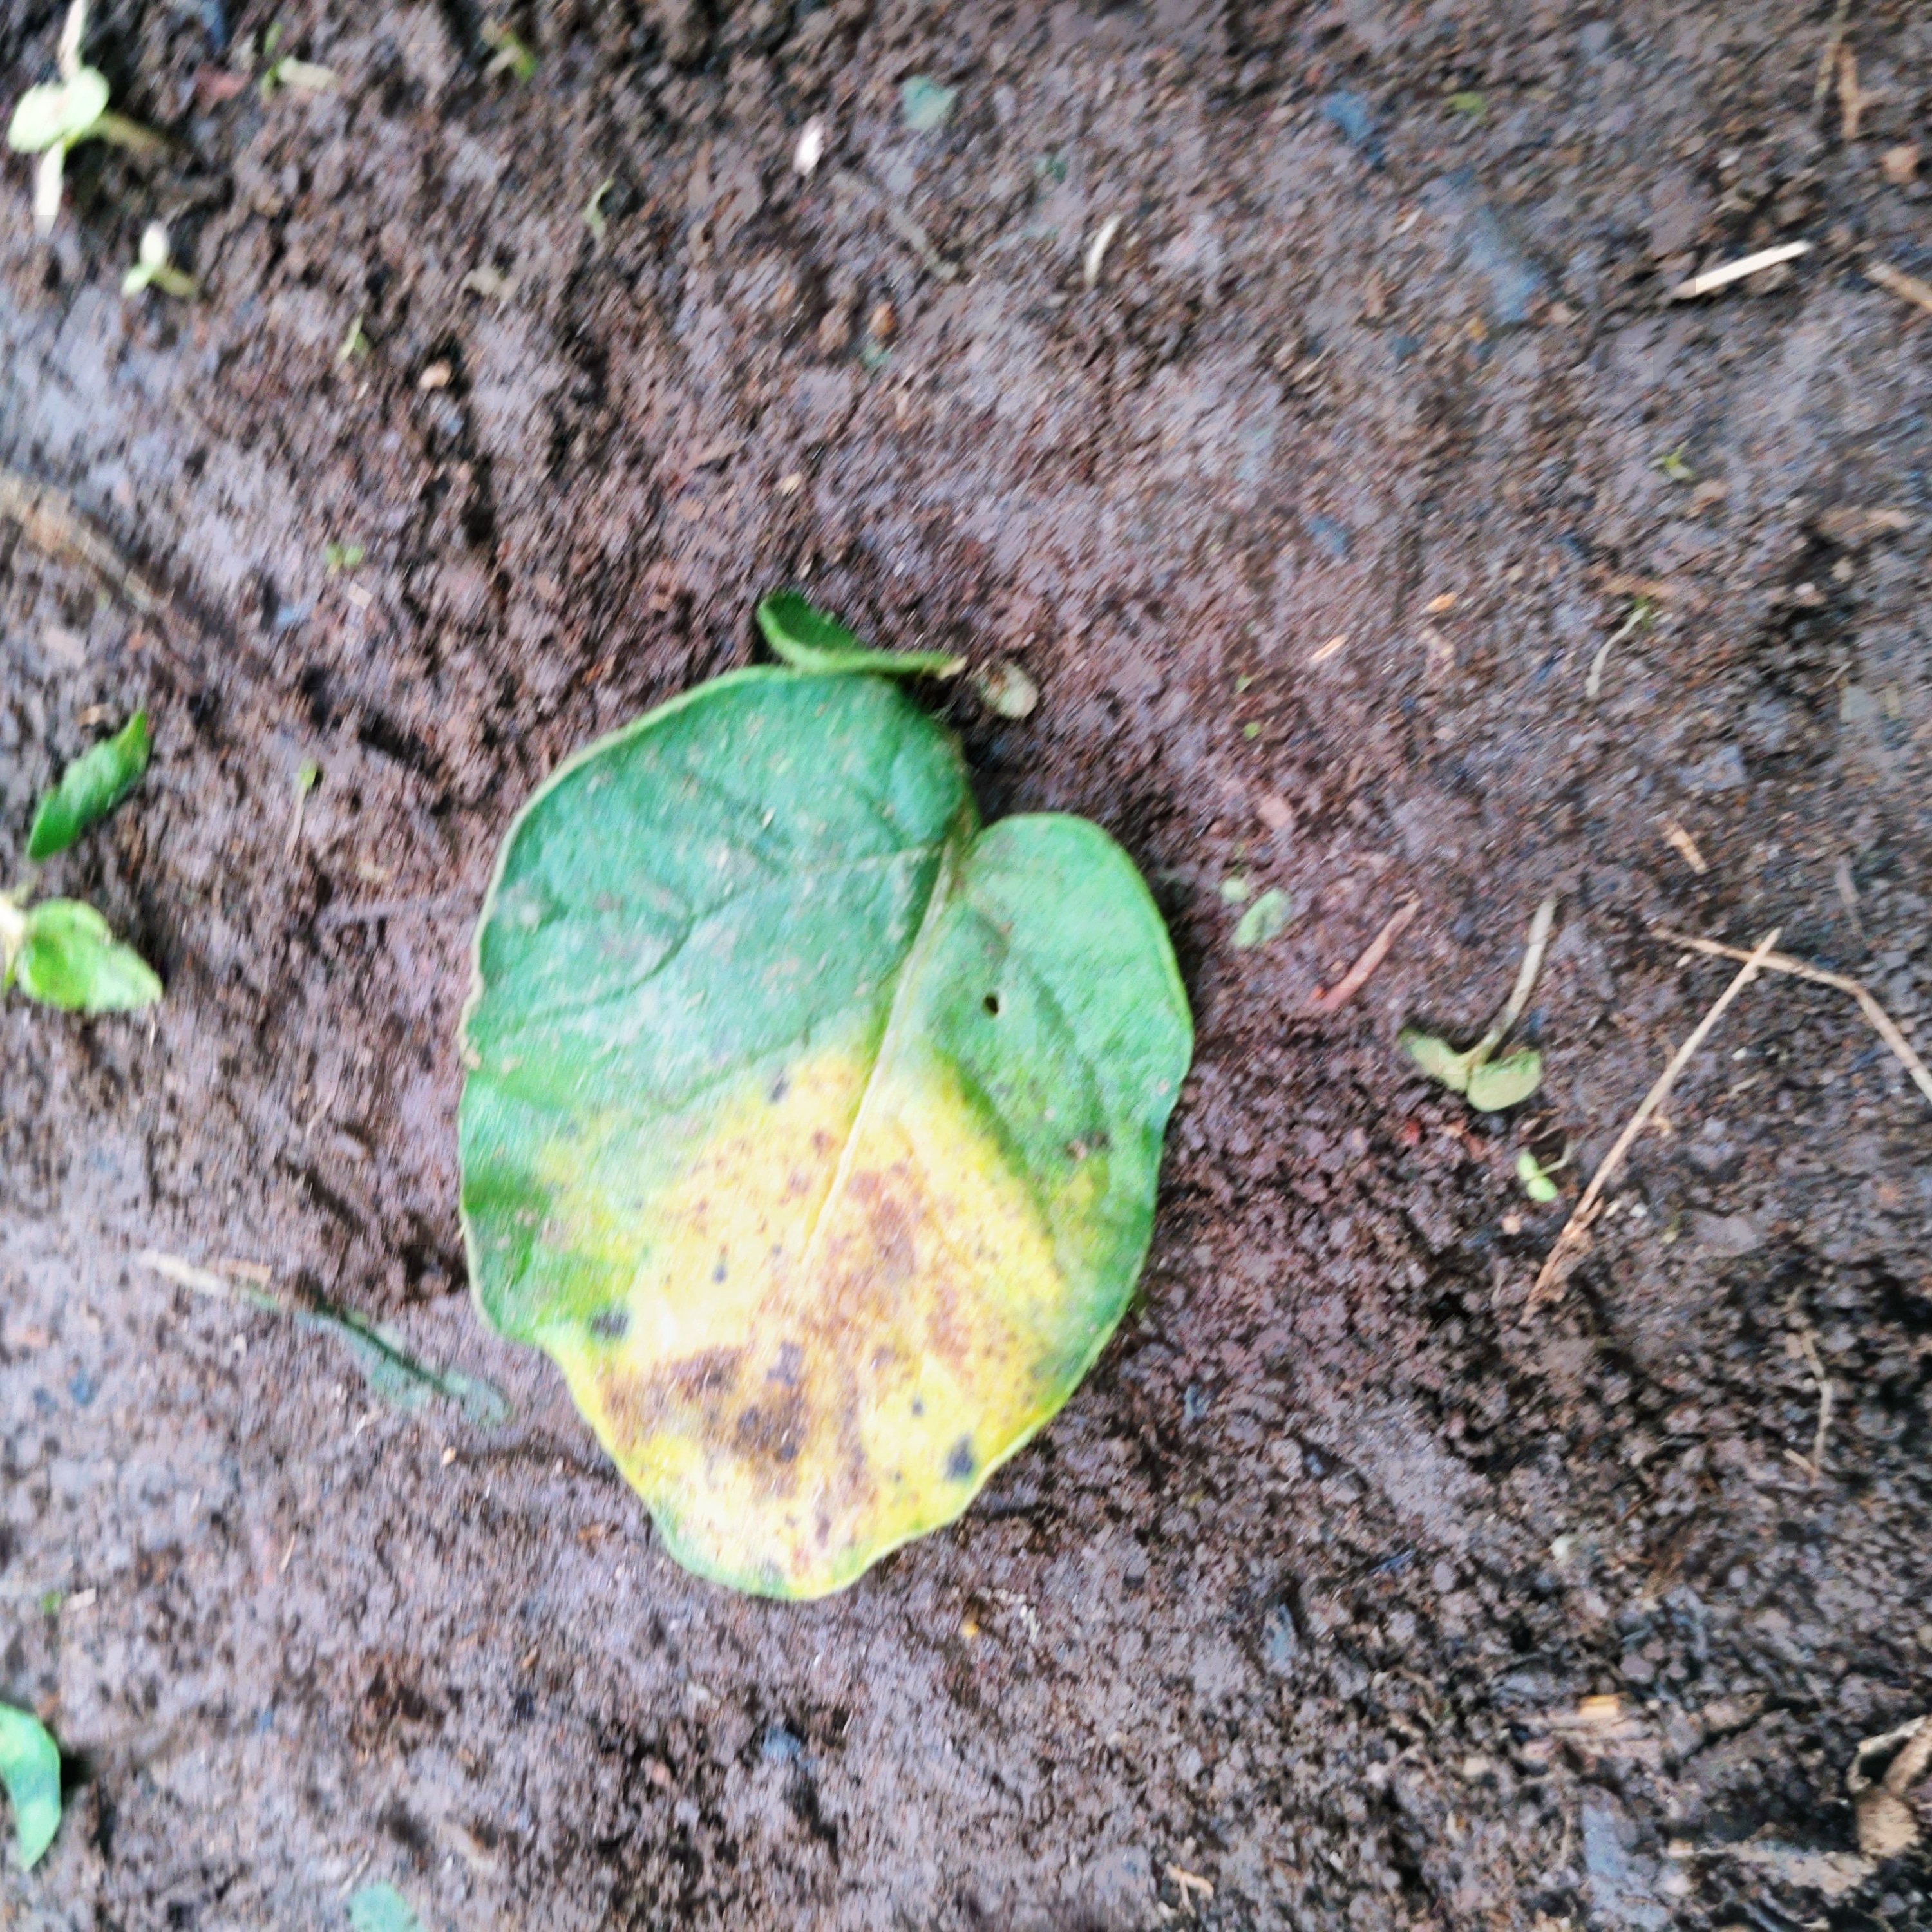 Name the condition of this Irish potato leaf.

late blight
